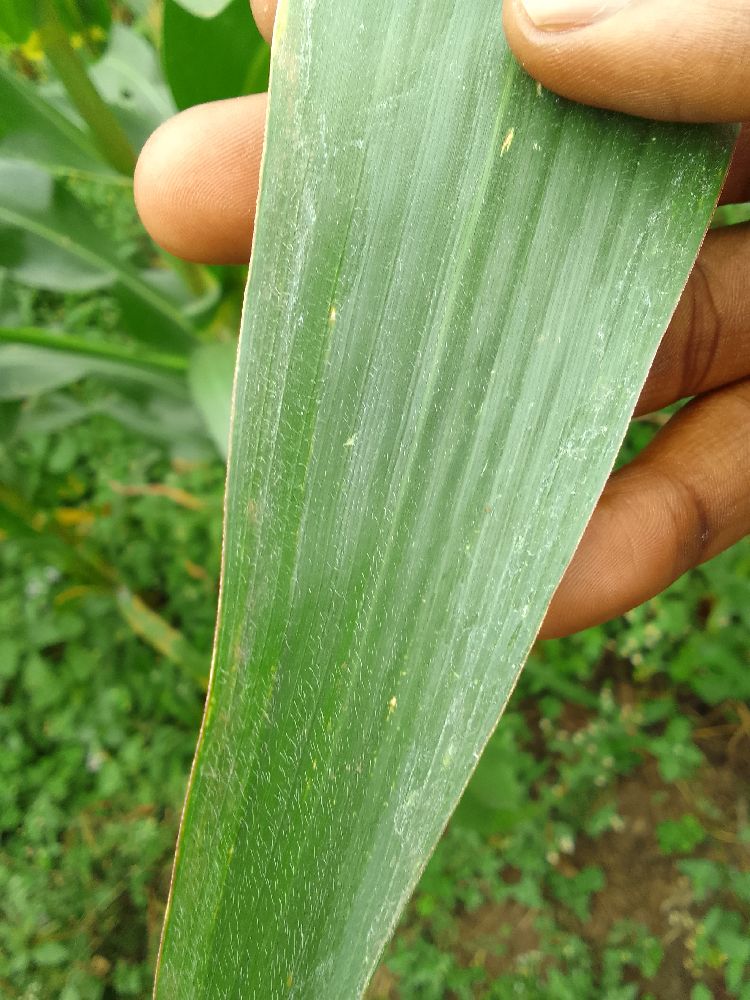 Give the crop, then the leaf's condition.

maize, healthy
